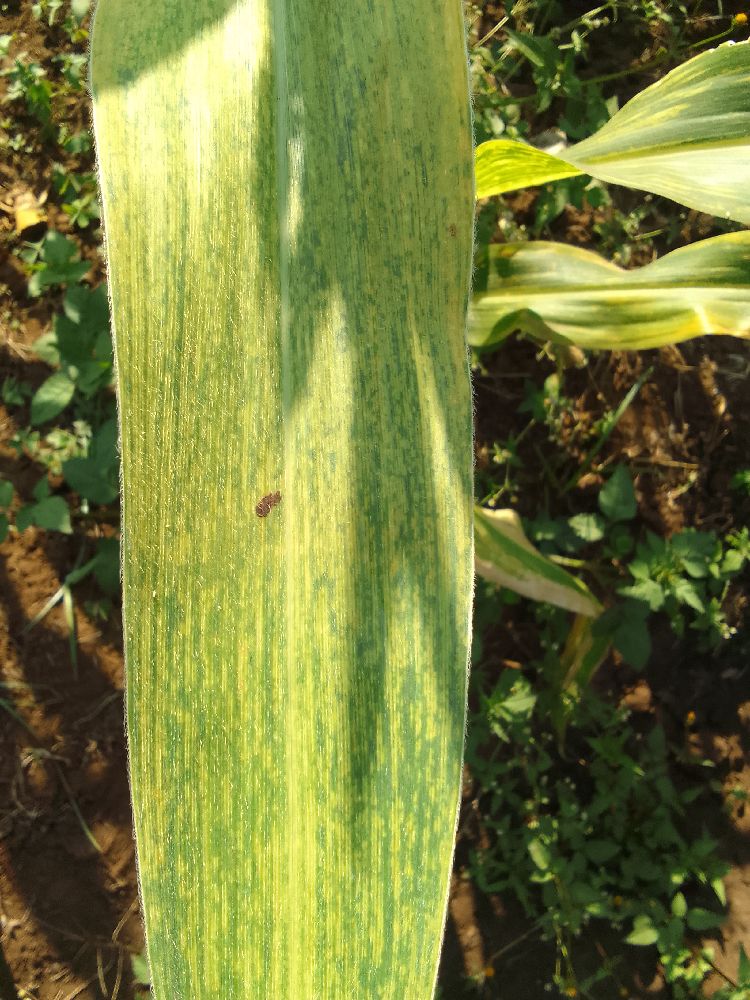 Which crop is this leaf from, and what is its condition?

maize, maize lethal necrosis
